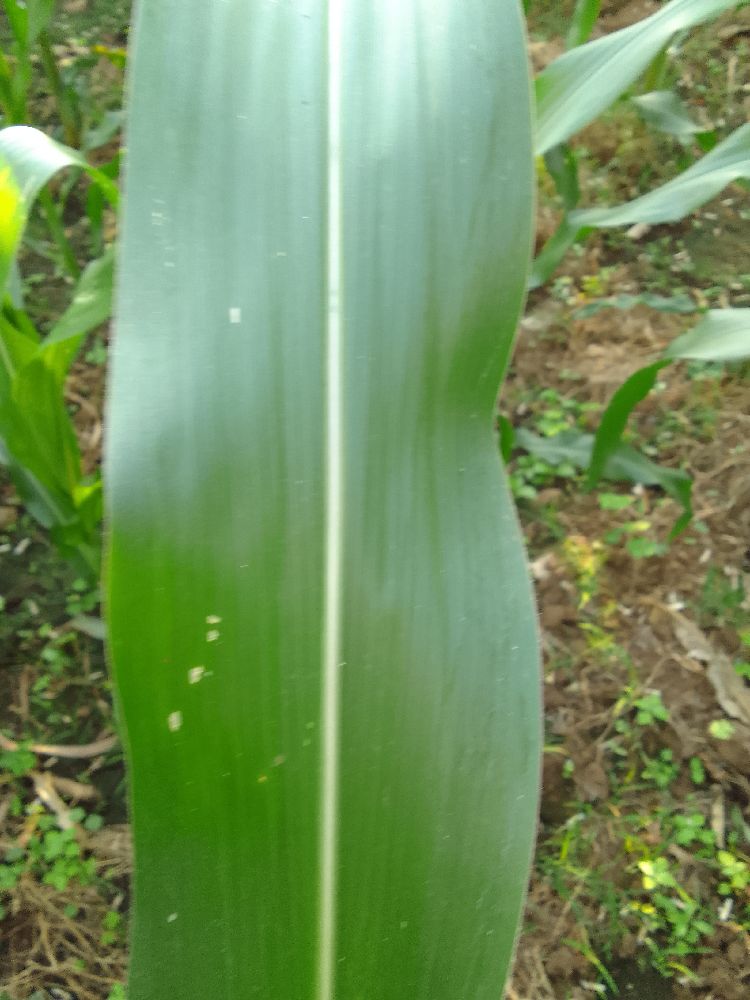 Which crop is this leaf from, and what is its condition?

maize, healthy
